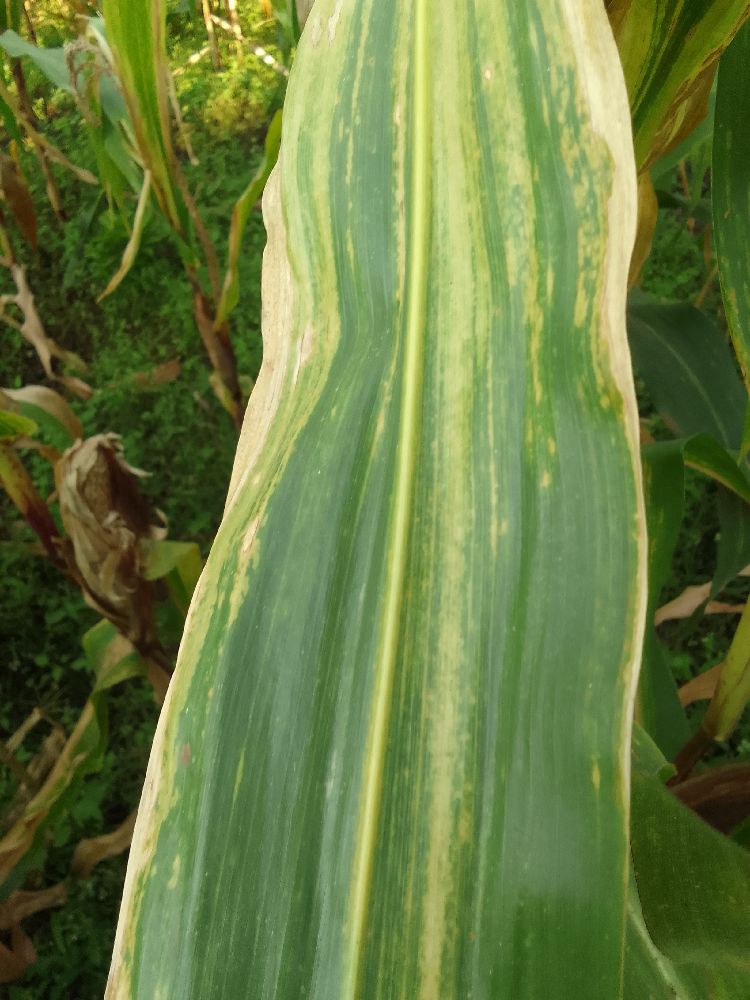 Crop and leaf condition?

maize, maize lethal necrosis
